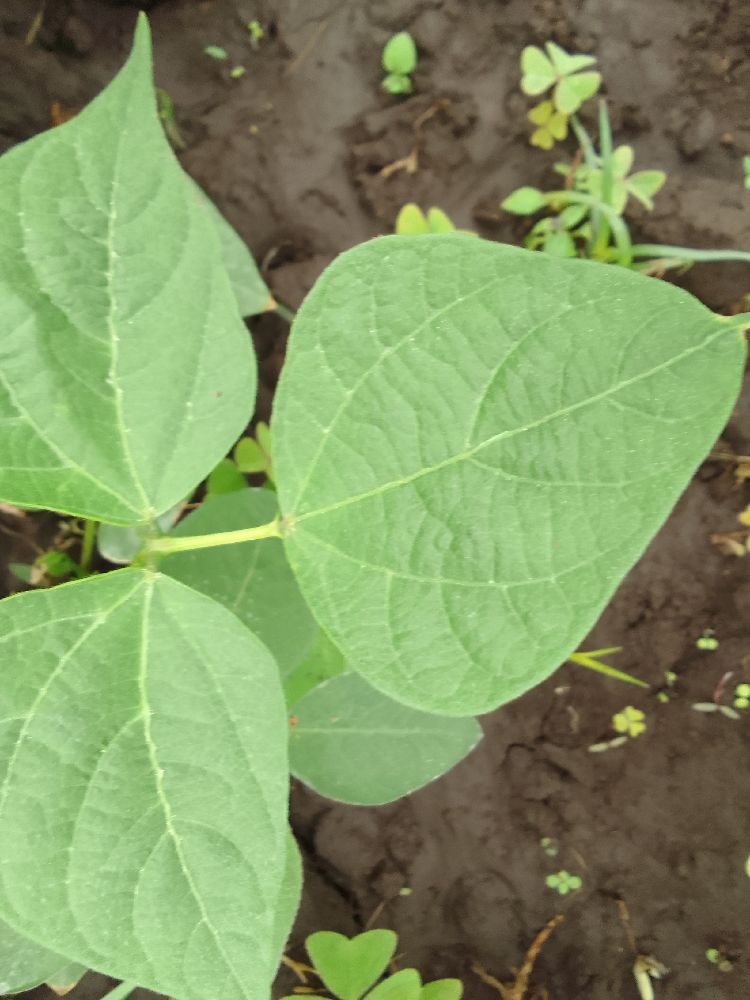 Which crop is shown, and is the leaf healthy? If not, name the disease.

common bean, healthy
